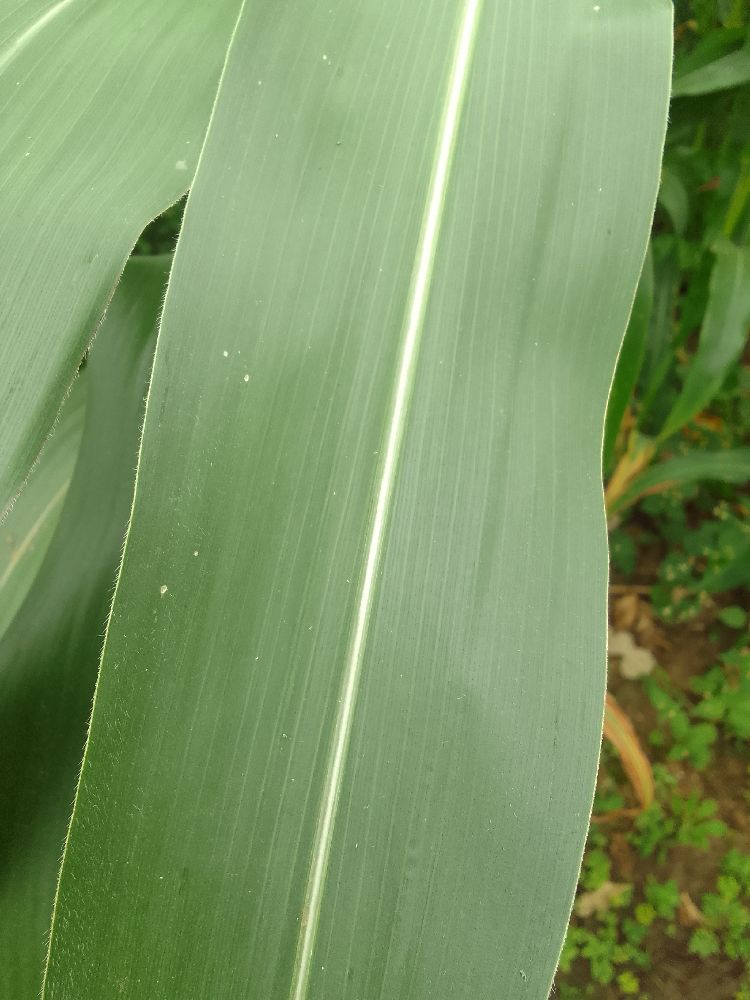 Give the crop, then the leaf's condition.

maize, healthy
